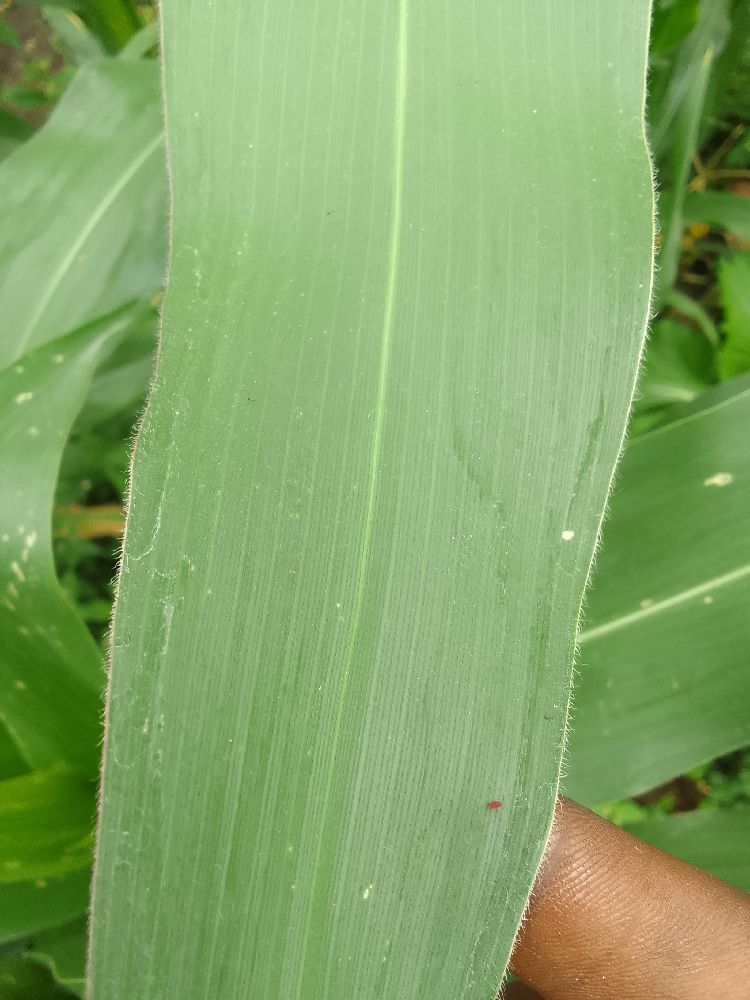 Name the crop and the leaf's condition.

maize, healthy
